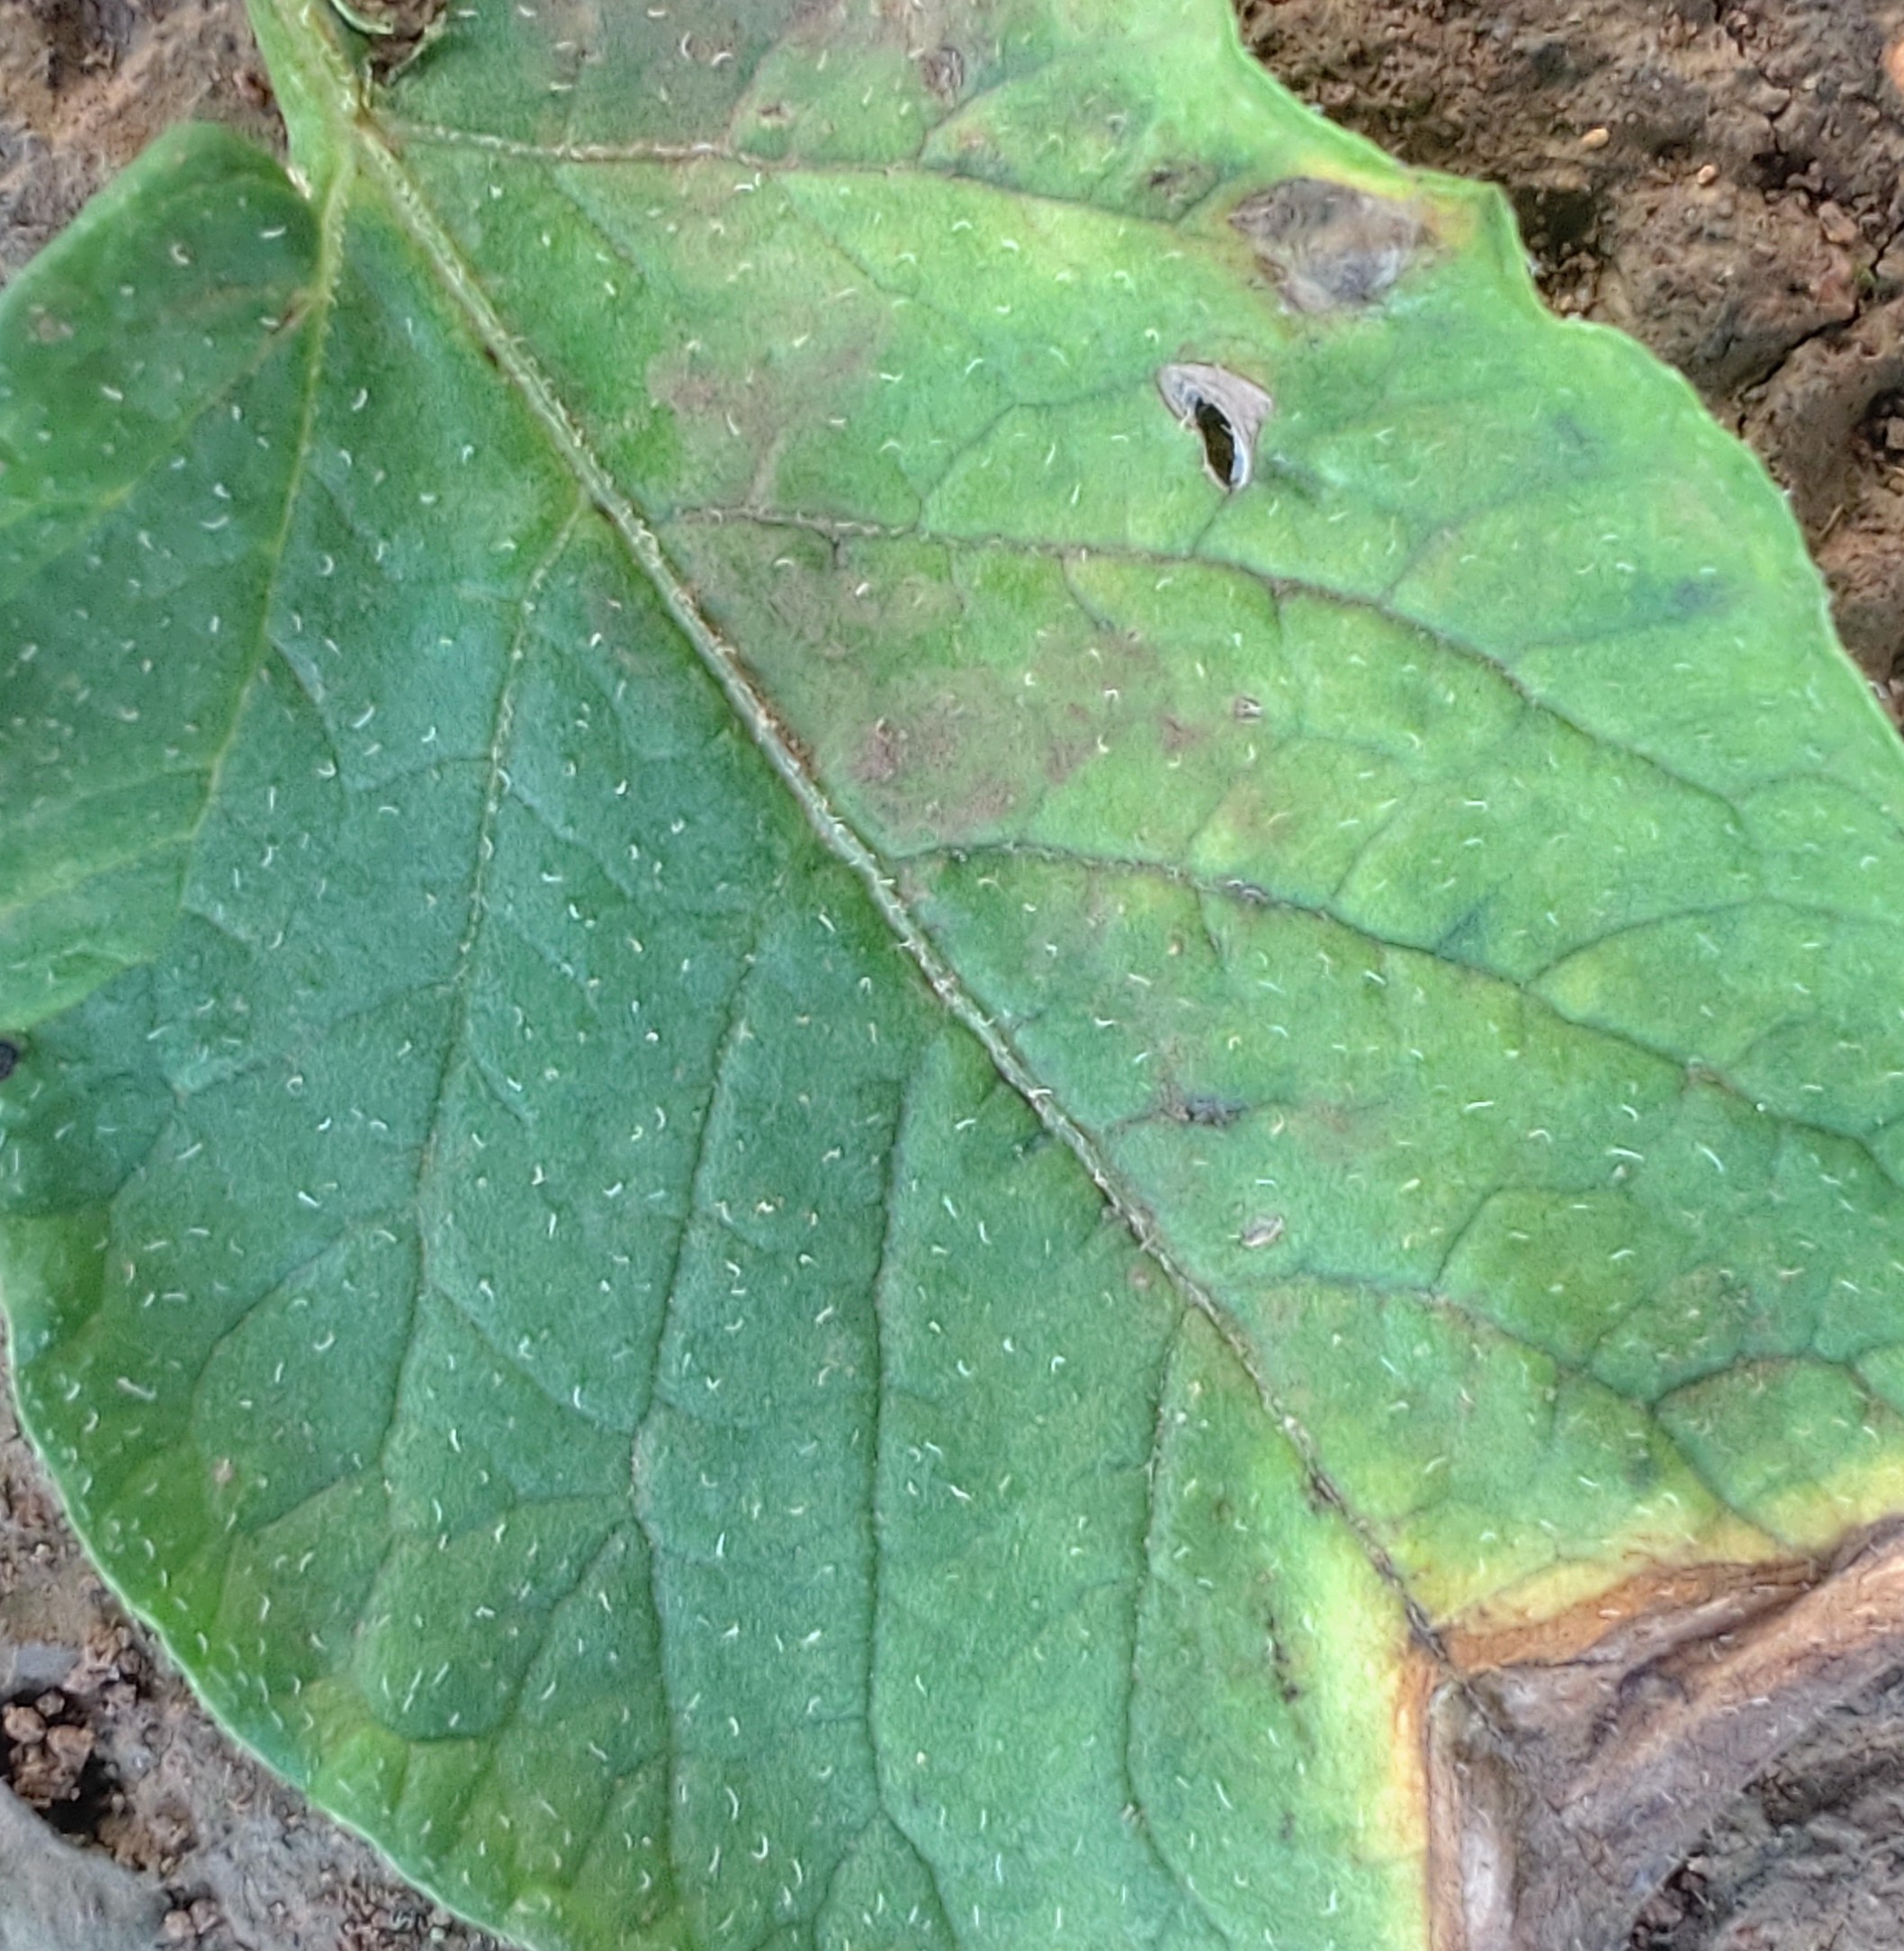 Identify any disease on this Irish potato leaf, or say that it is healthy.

early blight
